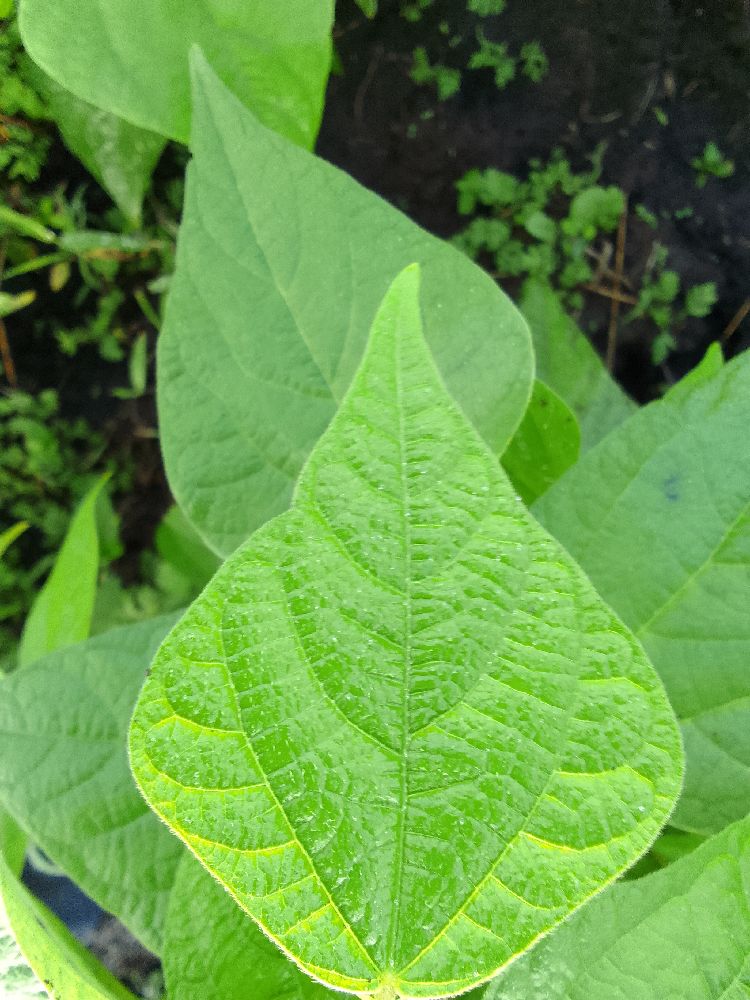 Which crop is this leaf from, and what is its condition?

common bean, healthy
